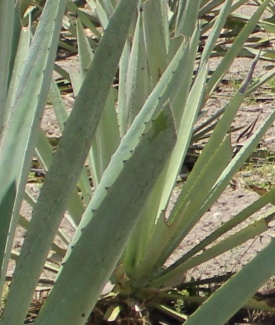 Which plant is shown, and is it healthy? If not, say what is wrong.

agave, healthy
